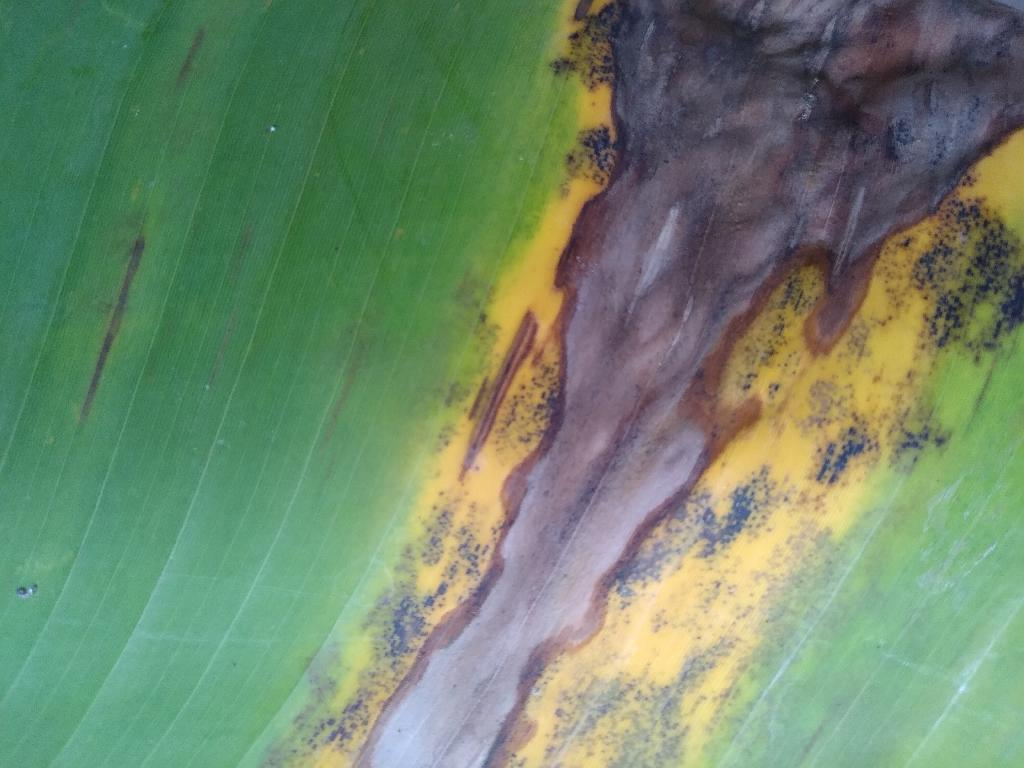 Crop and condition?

banana, black sigatoka
